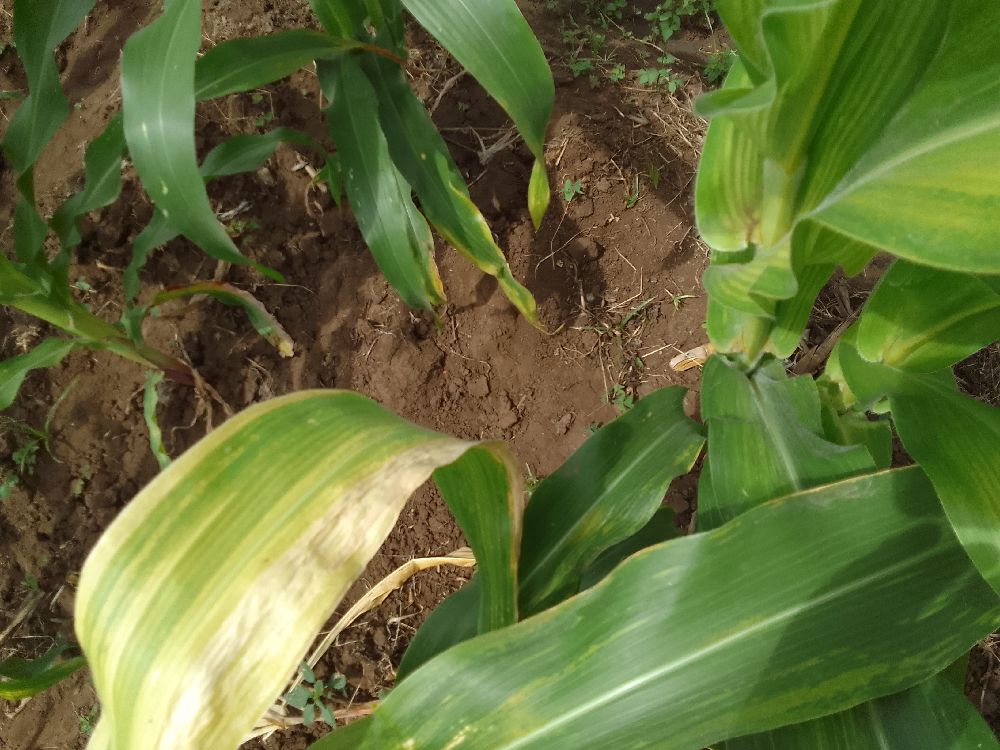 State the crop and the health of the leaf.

maize, maize lethal necrosis
